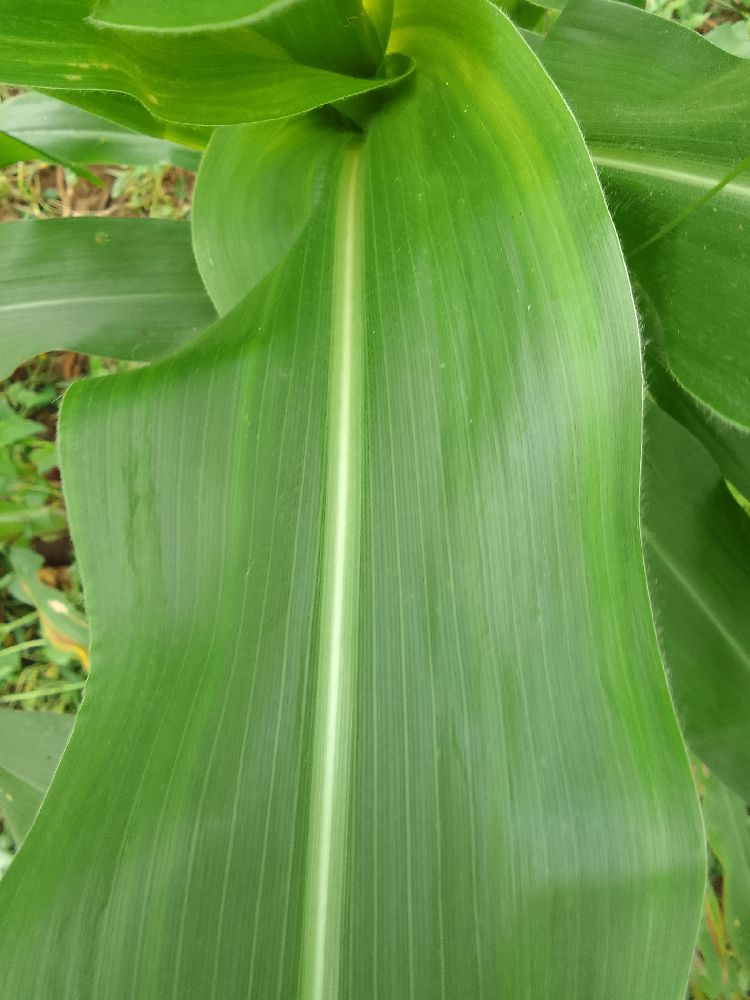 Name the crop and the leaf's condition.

maize, healthy
